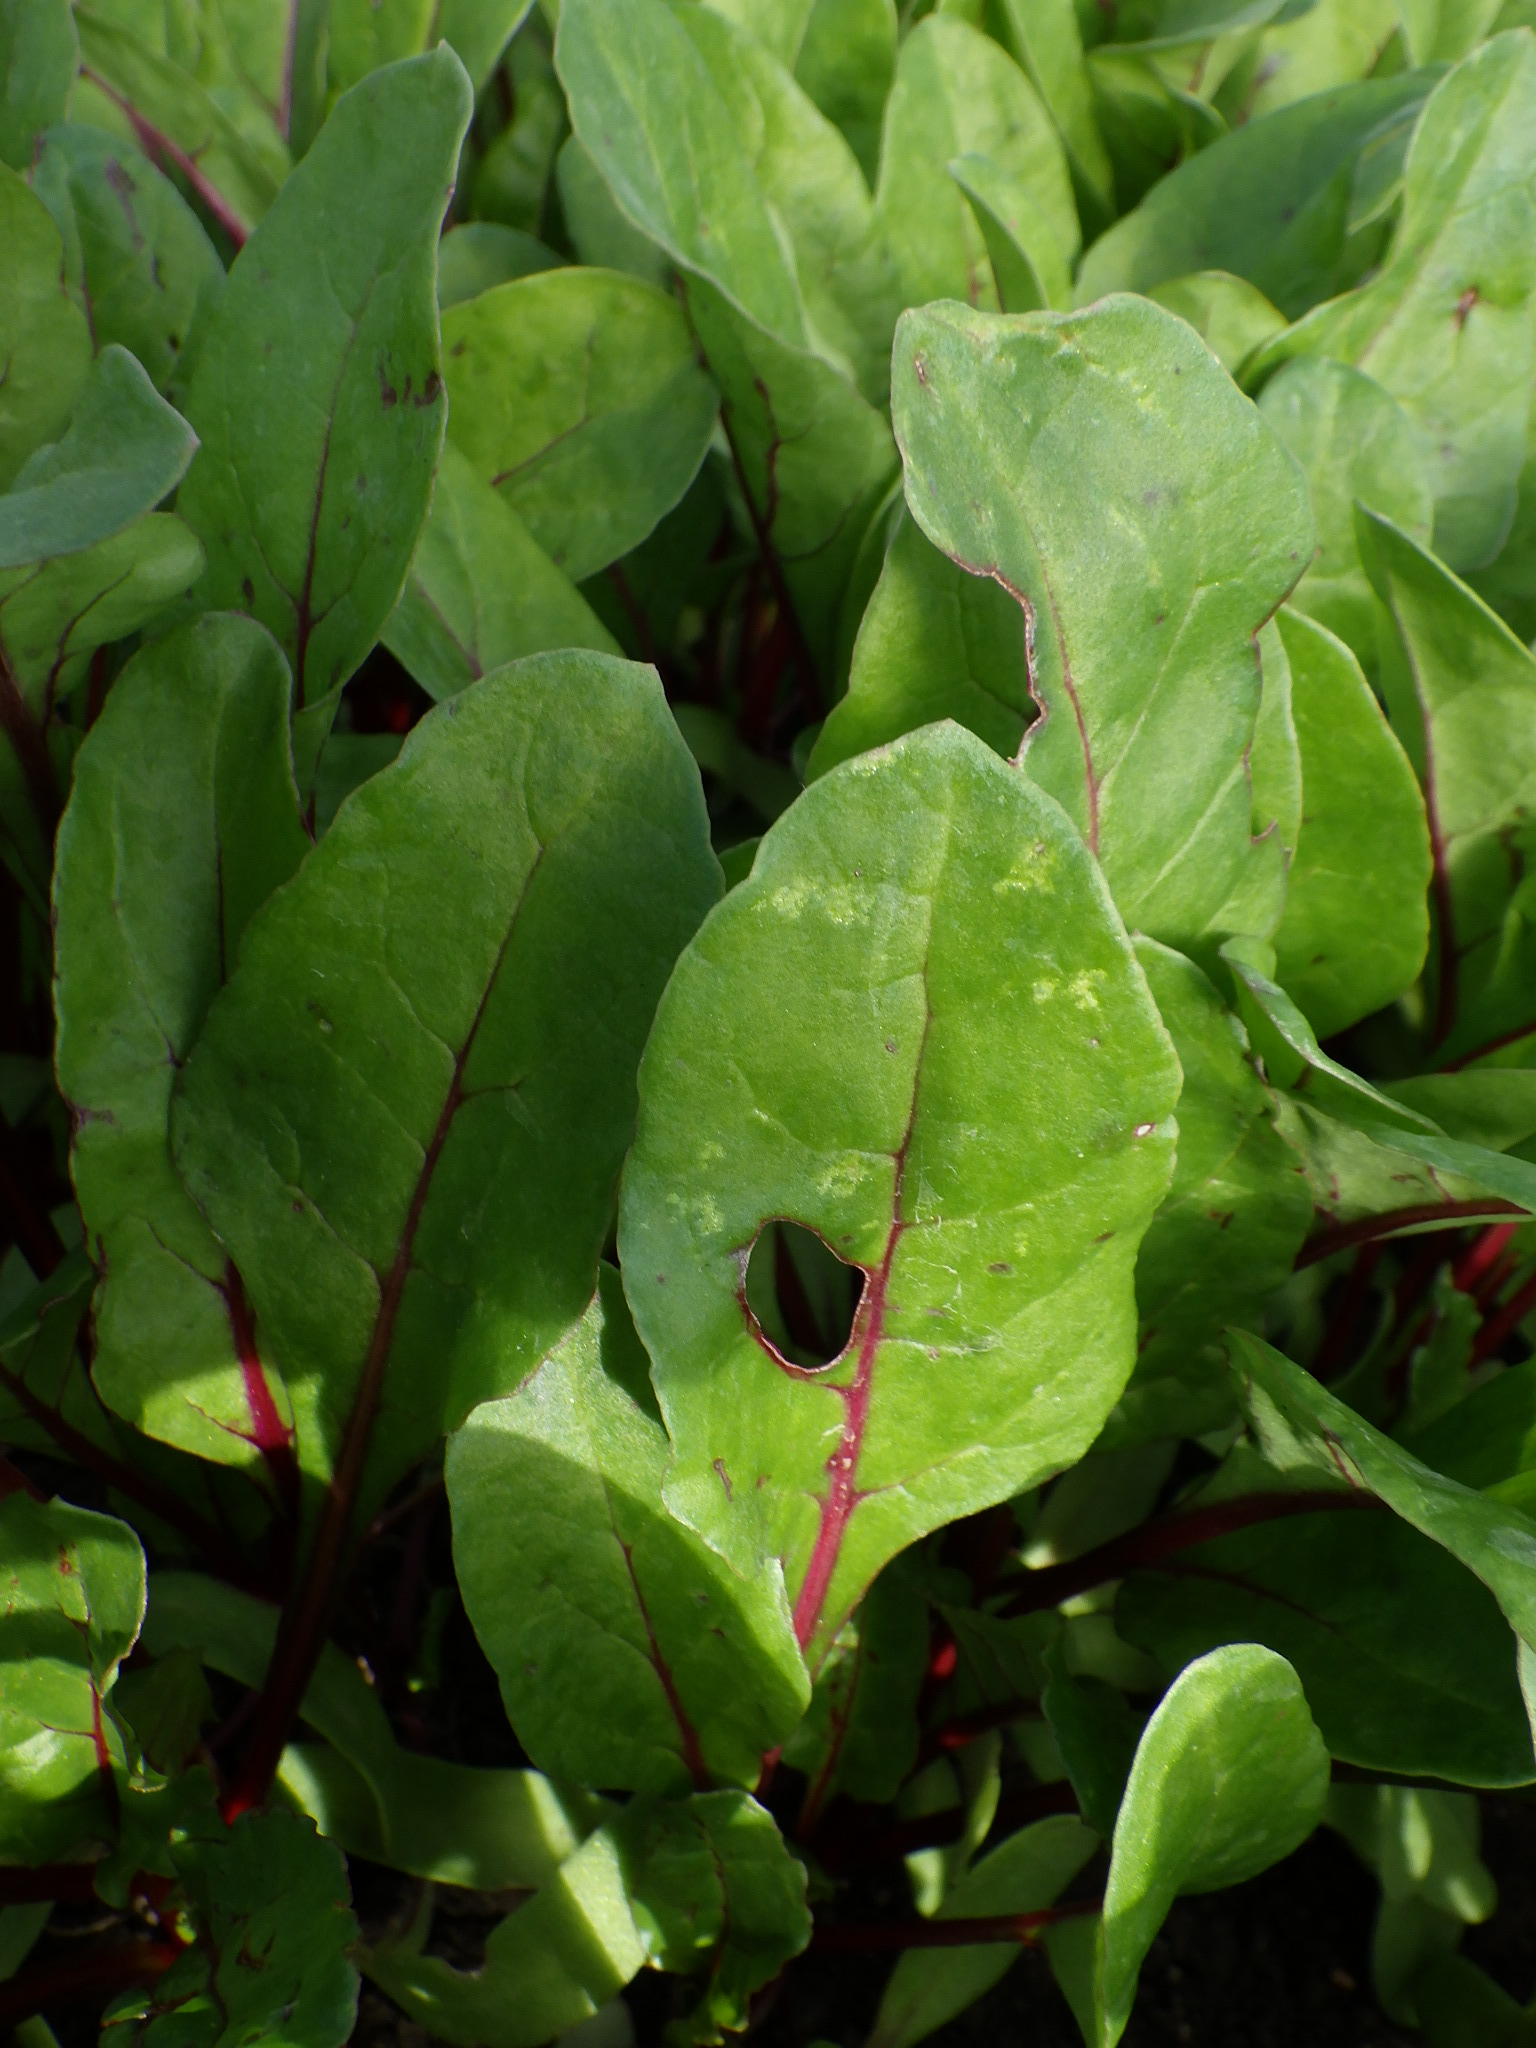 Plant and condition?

chard, cercospora, phytophagous
